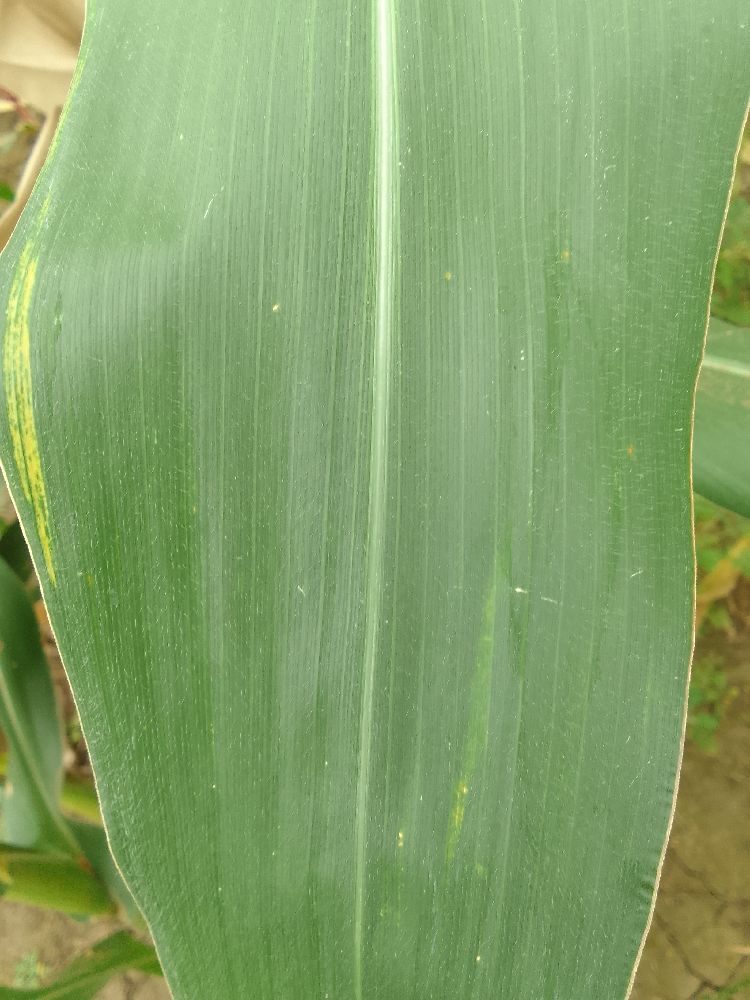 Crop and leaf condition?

common bean, healthy
